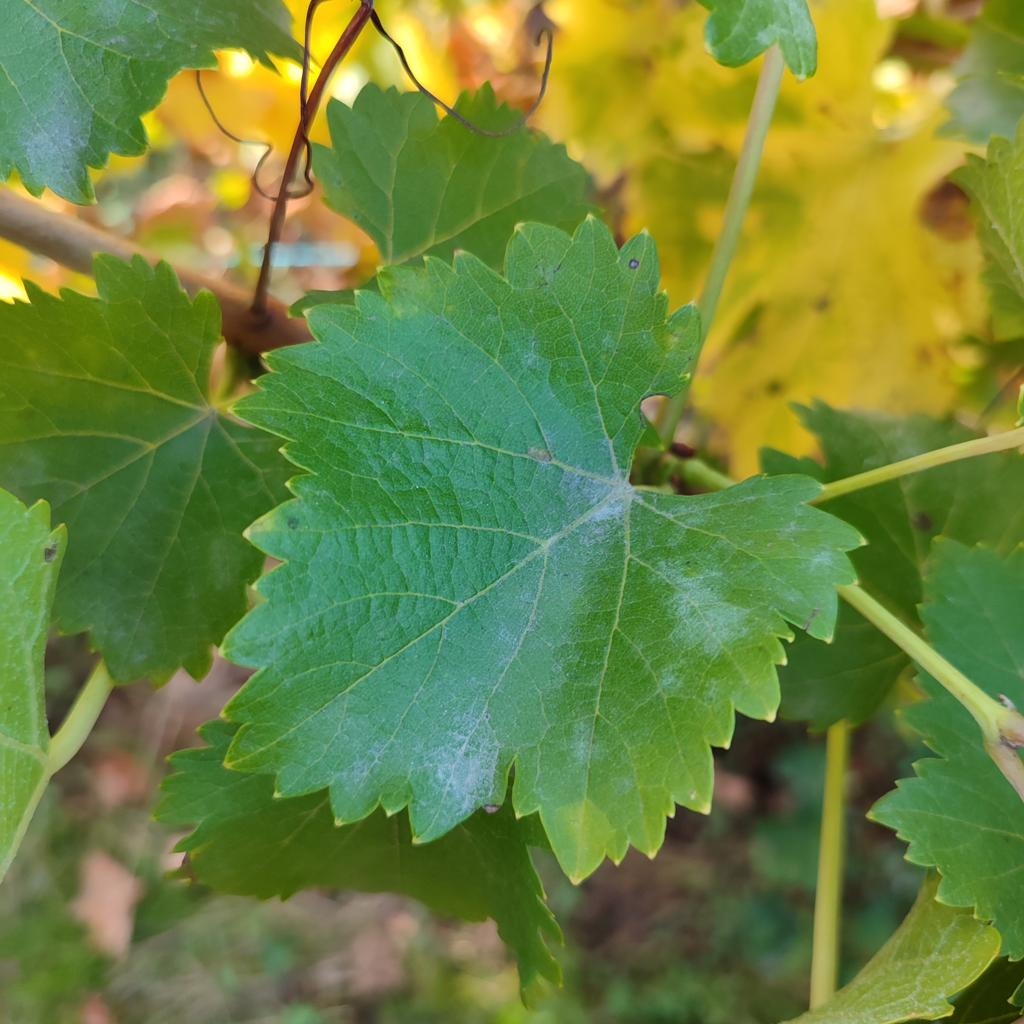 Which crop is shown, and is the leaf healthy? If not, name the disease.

grapevine, powdery mildew
